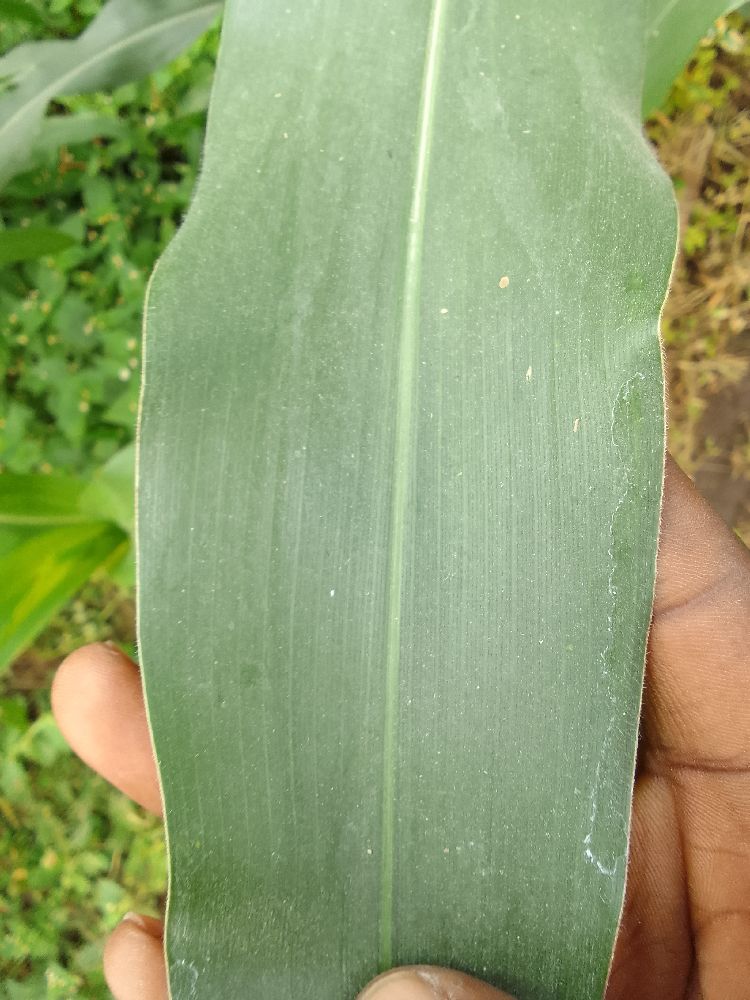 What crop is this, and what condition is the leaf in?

maize, healthy
